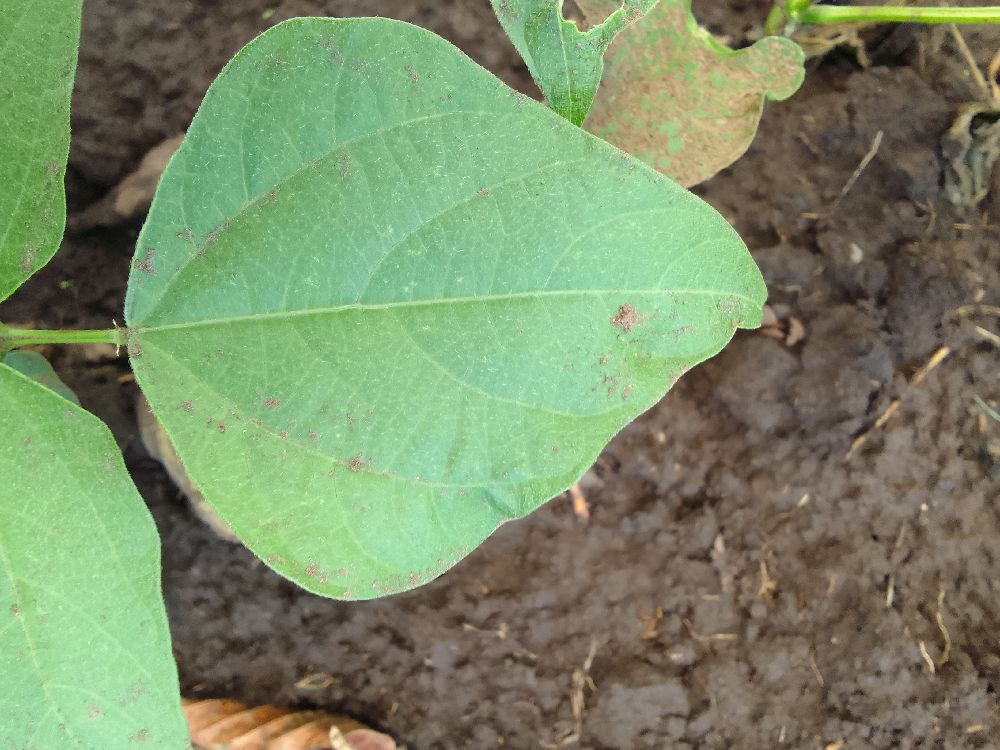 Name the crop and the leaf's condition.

common bean, healthy
